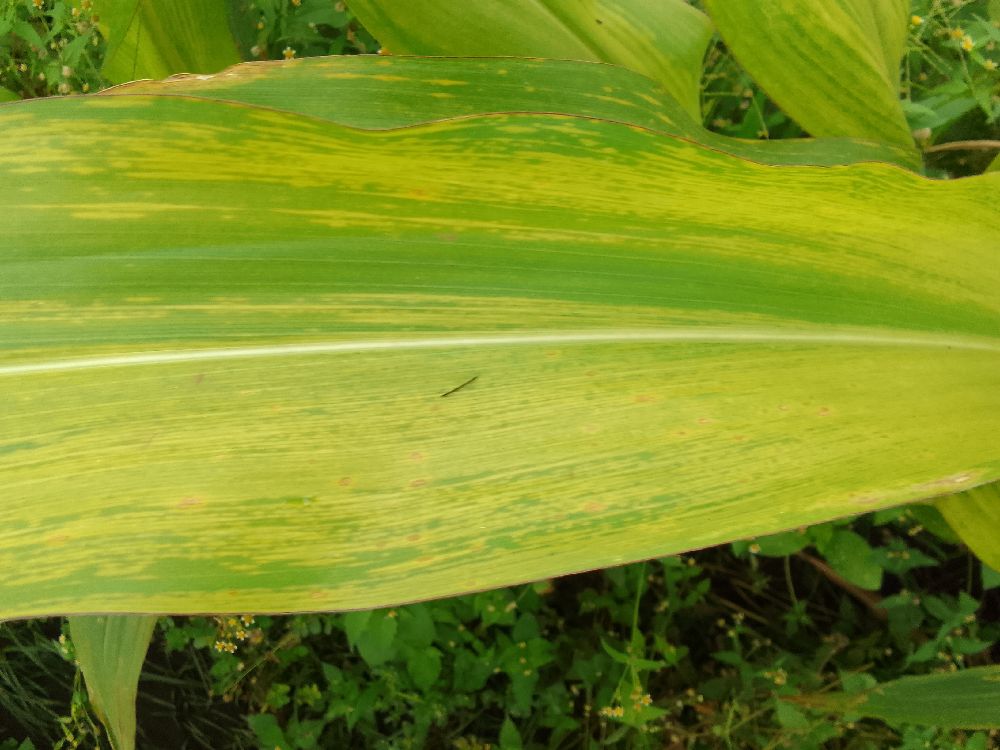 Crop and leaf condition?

maize, maize lethal necrosis
